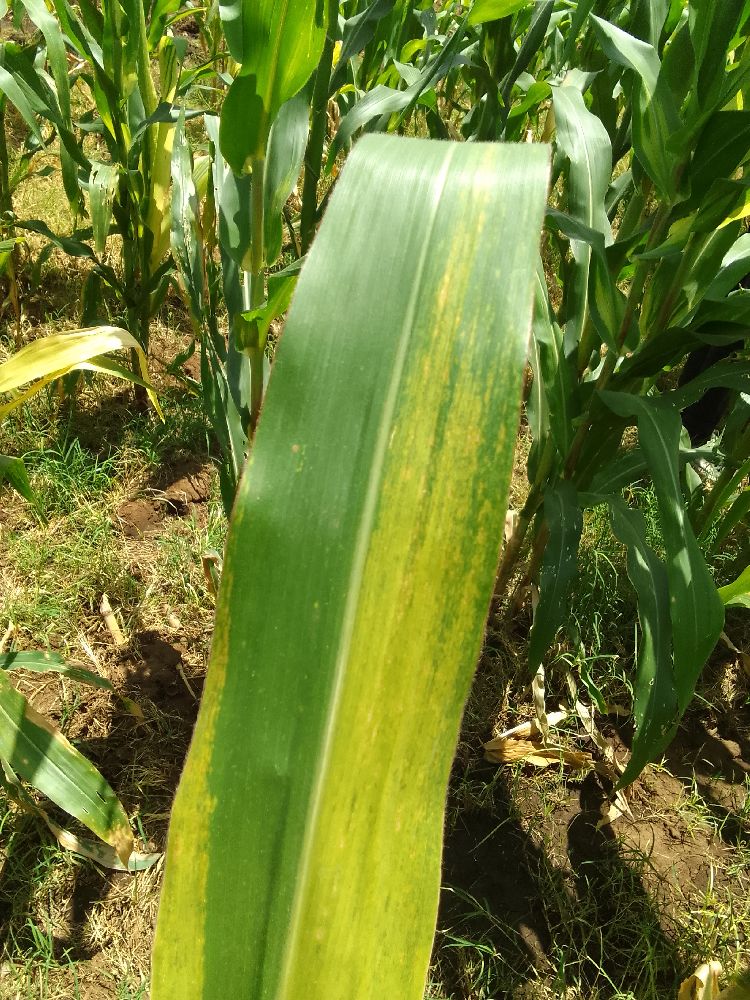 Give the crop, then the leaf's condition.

maize, maize lethal necrosis
